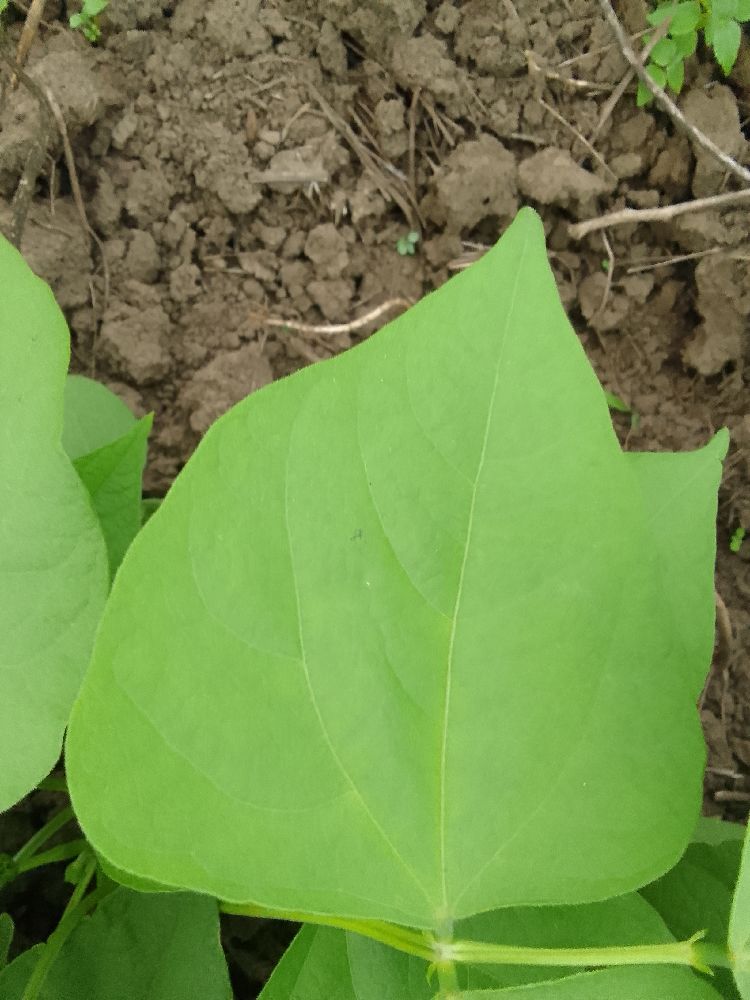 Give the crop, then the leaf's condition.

common bean, healthy
